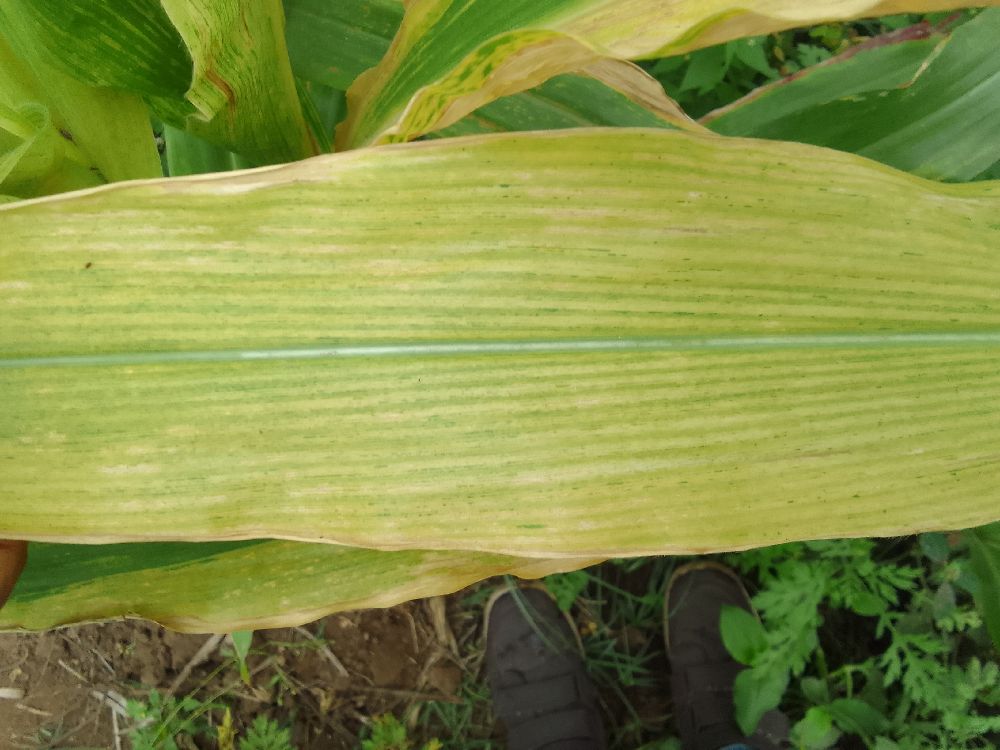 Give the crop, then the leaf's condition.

maize, maize lethal necrosis
